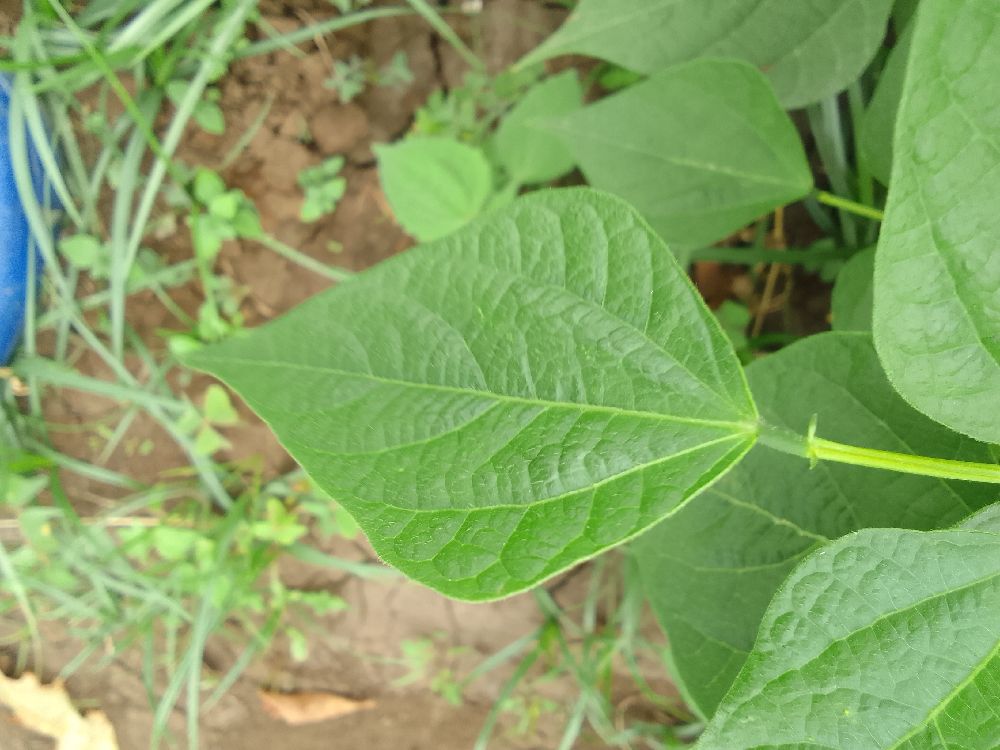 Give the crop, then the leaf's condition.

common bean, healthy
